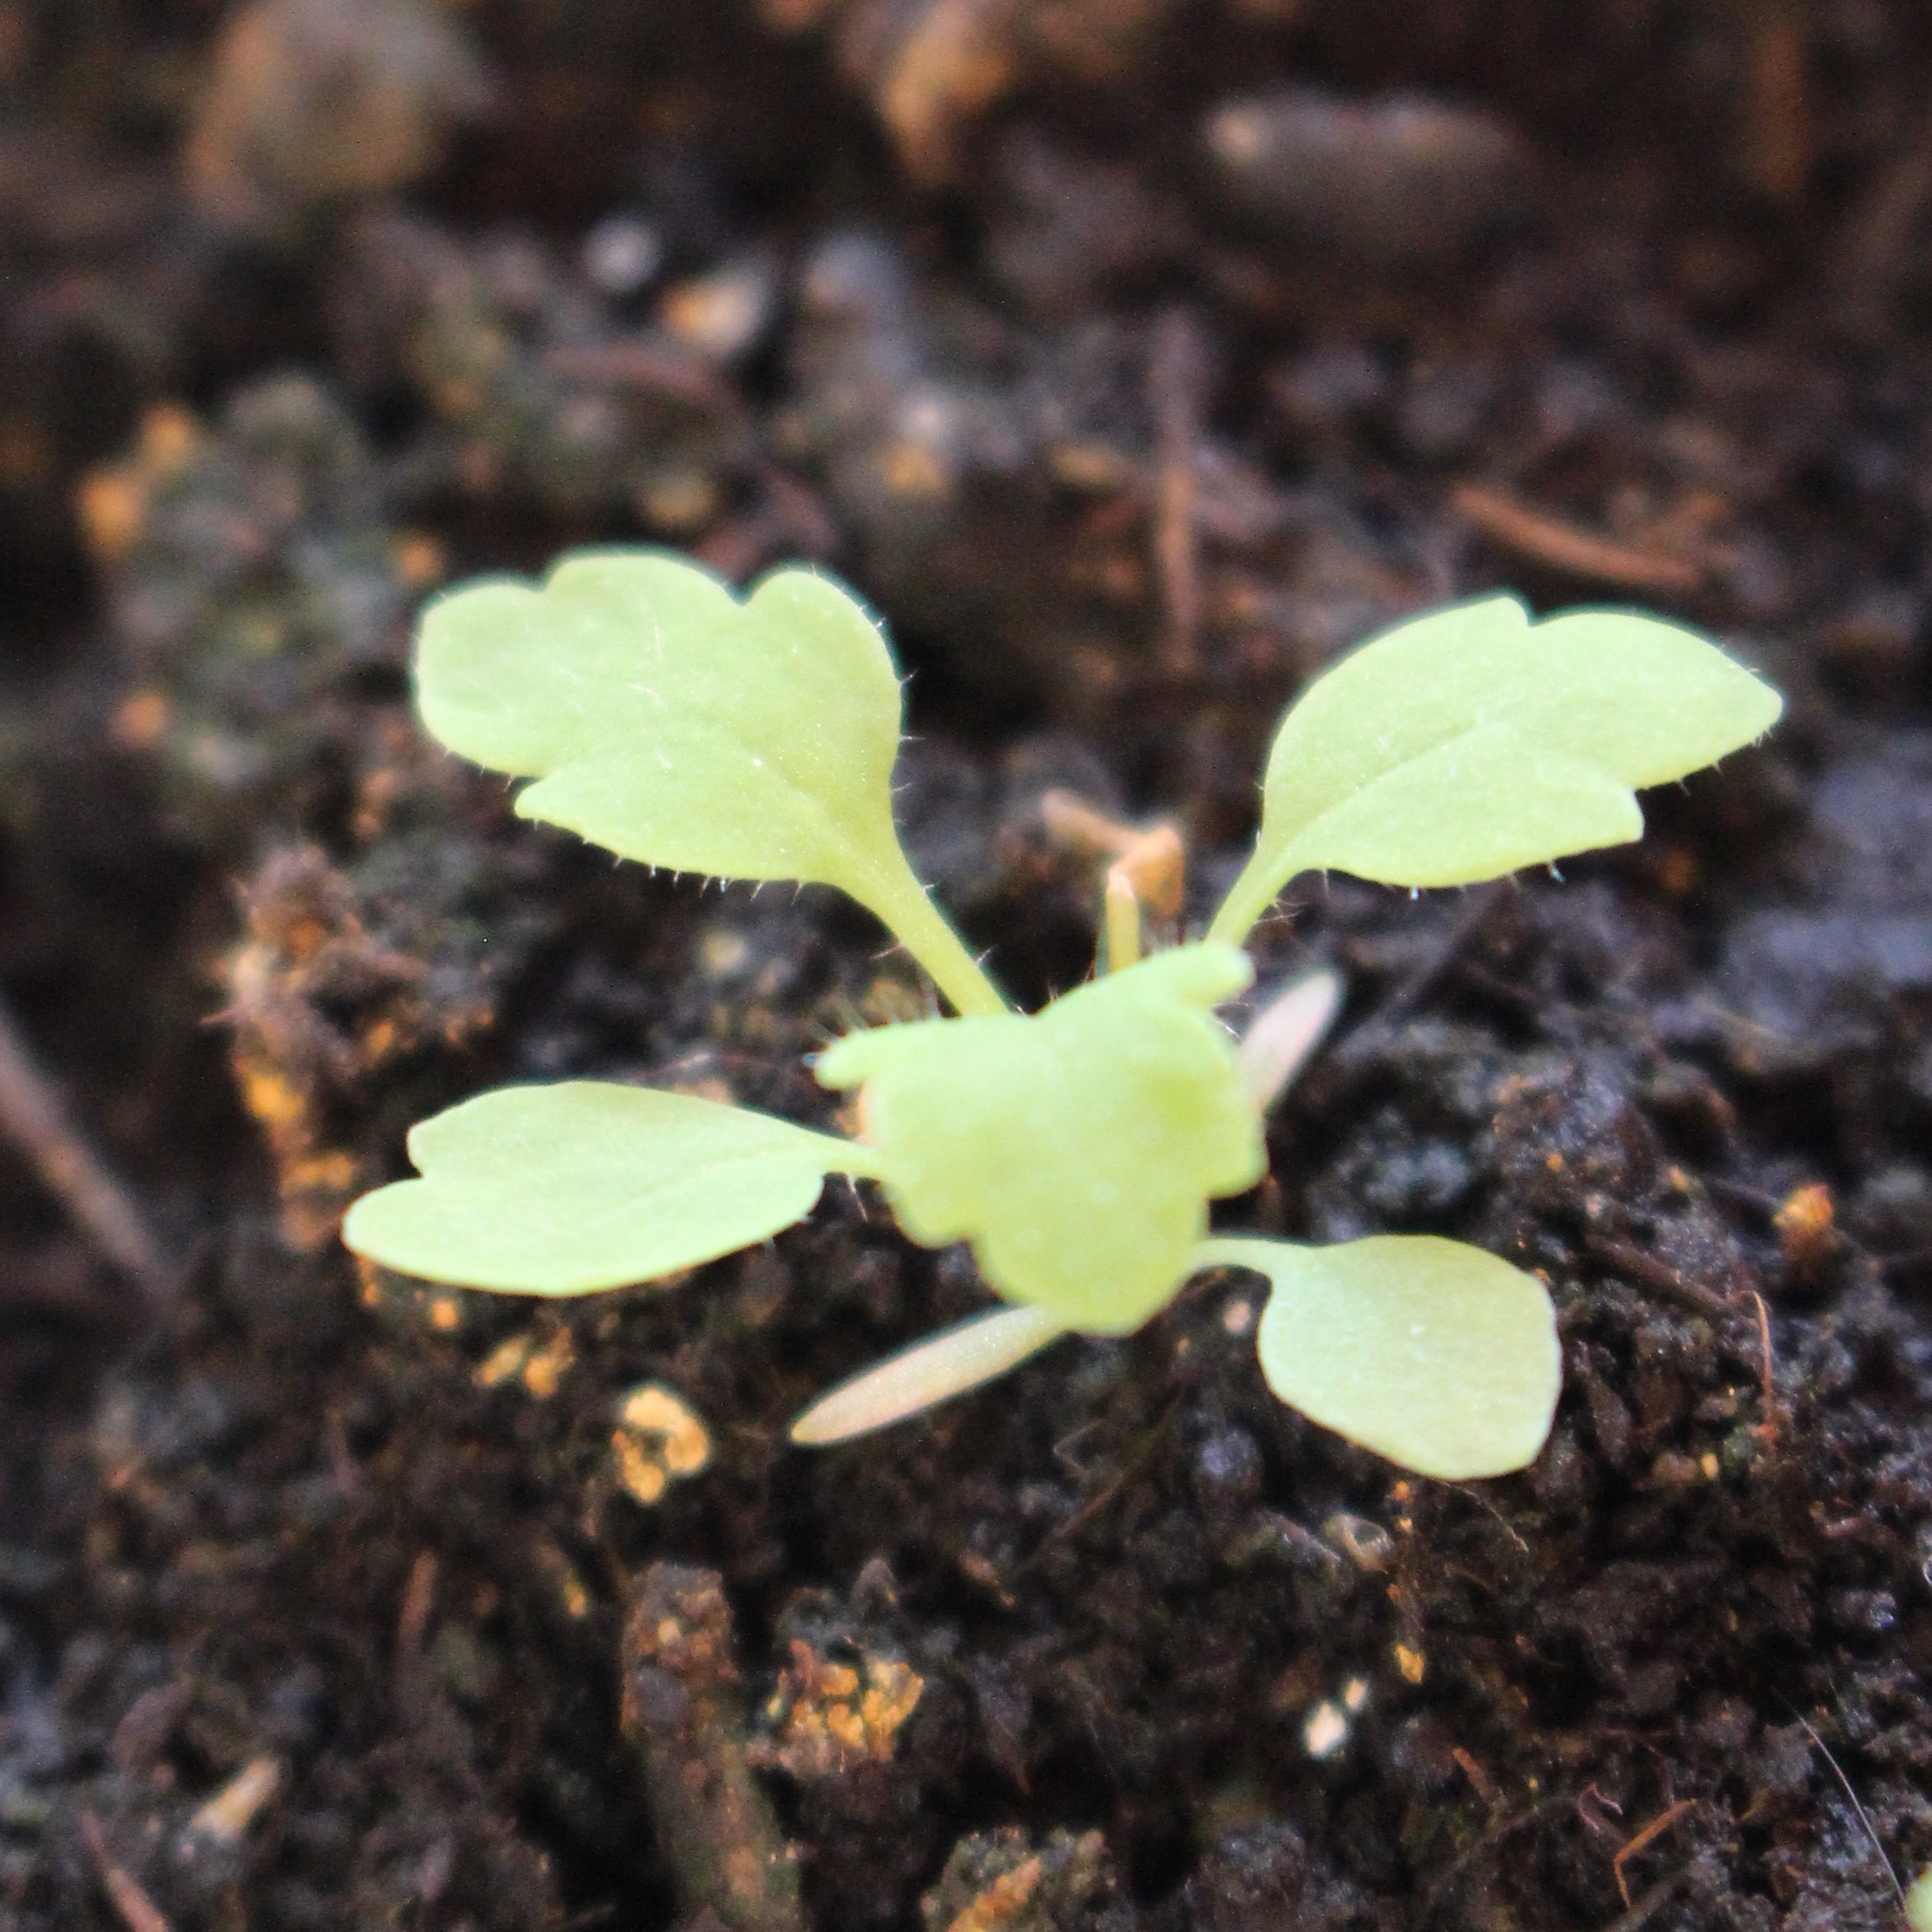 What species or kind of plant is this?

Papaver rhoeas
